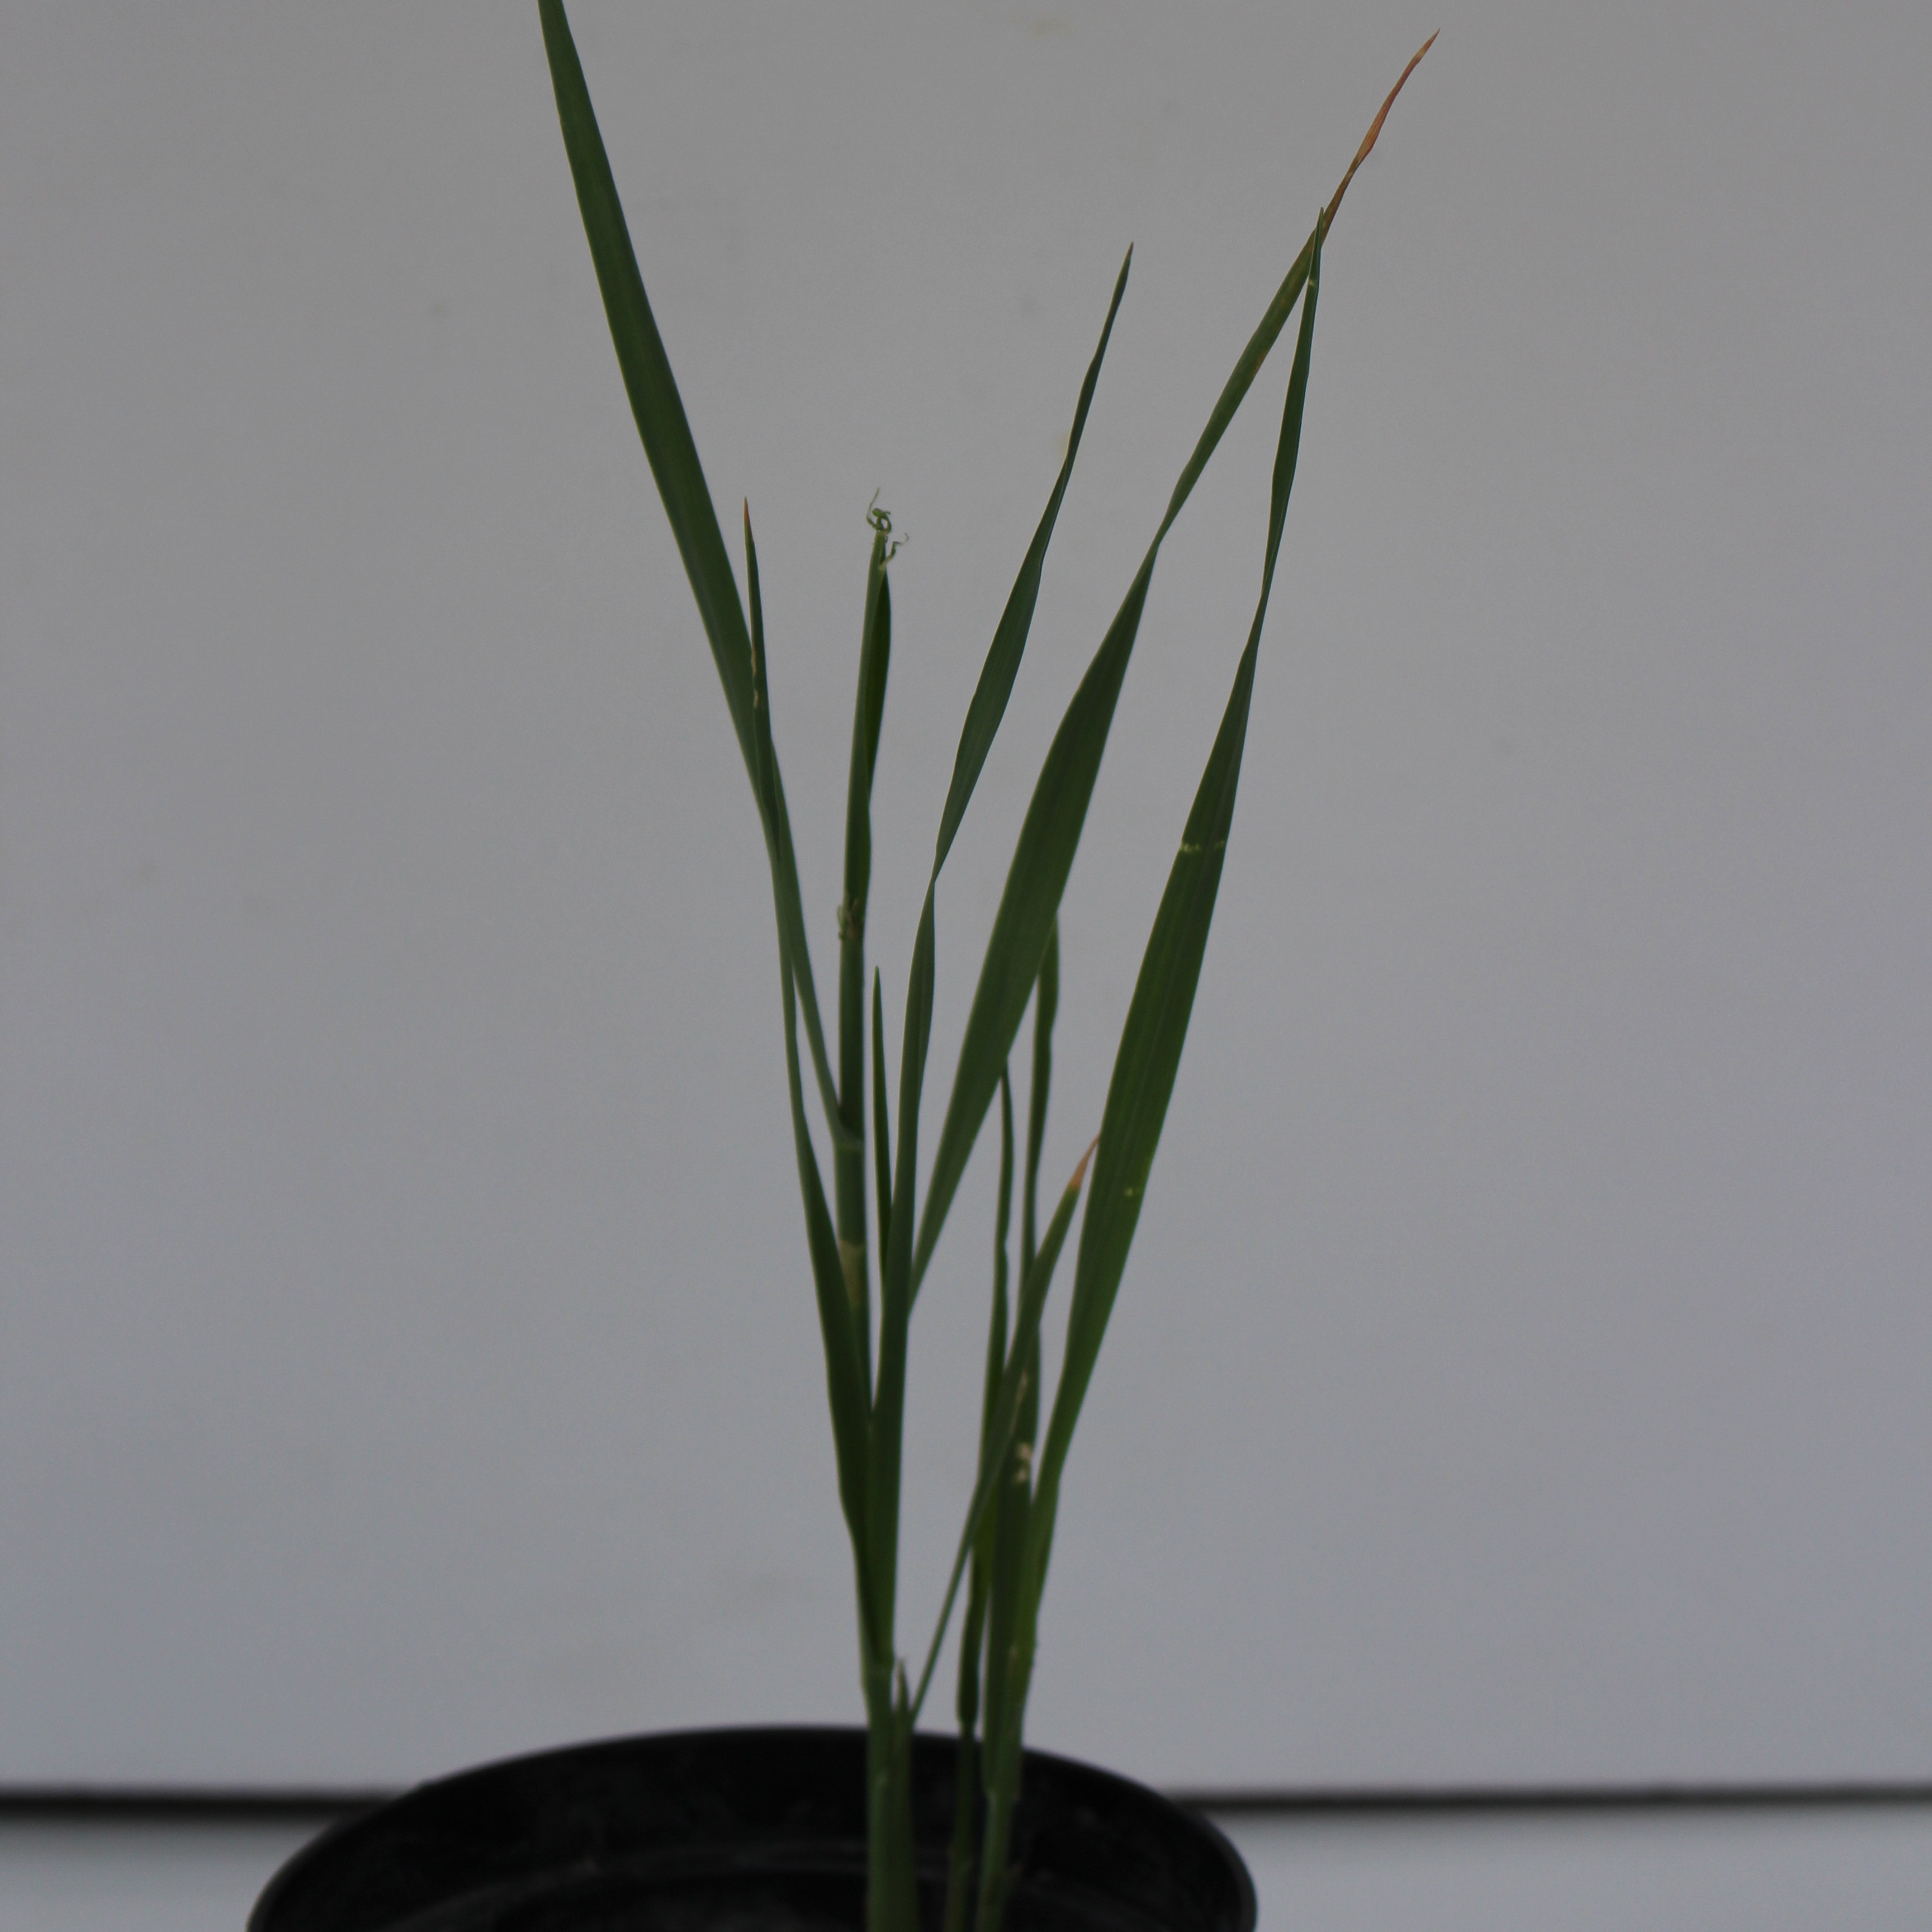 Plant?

Avena sterilis
